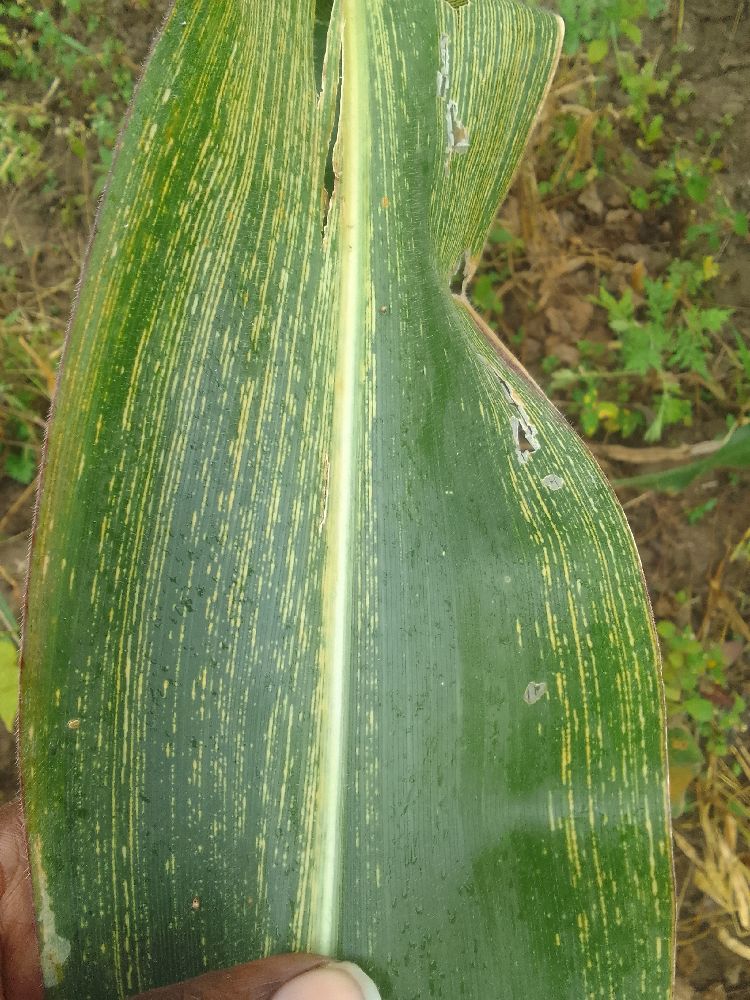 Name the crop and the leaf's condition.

maize, maize streak virus
